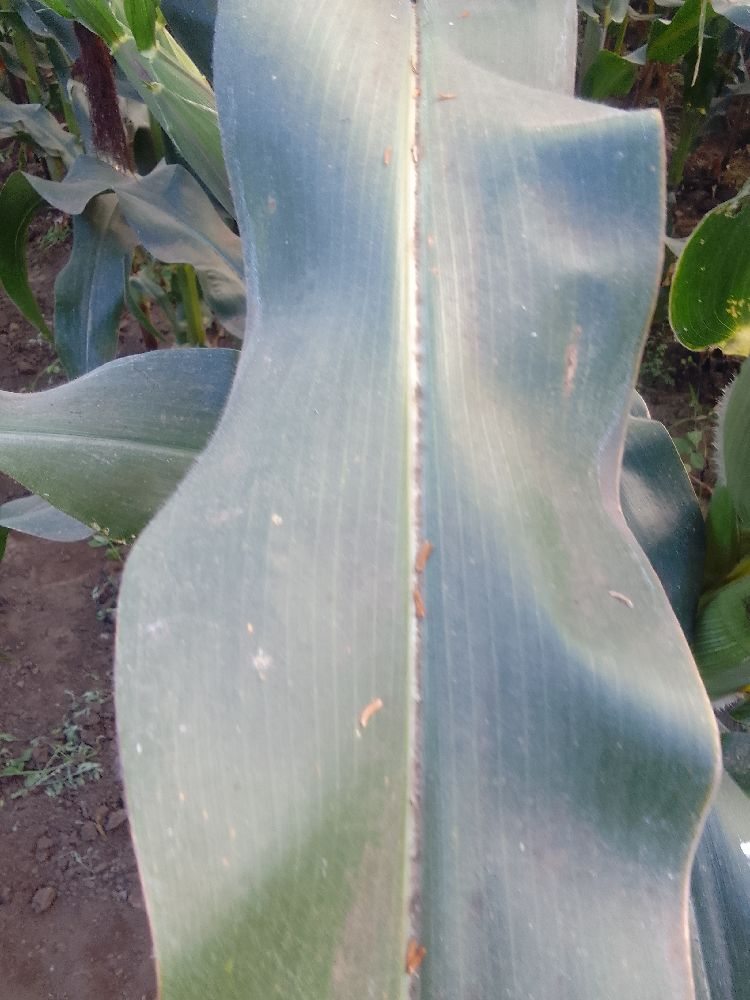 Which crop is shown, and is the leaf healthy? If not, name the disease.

maize, healthy
